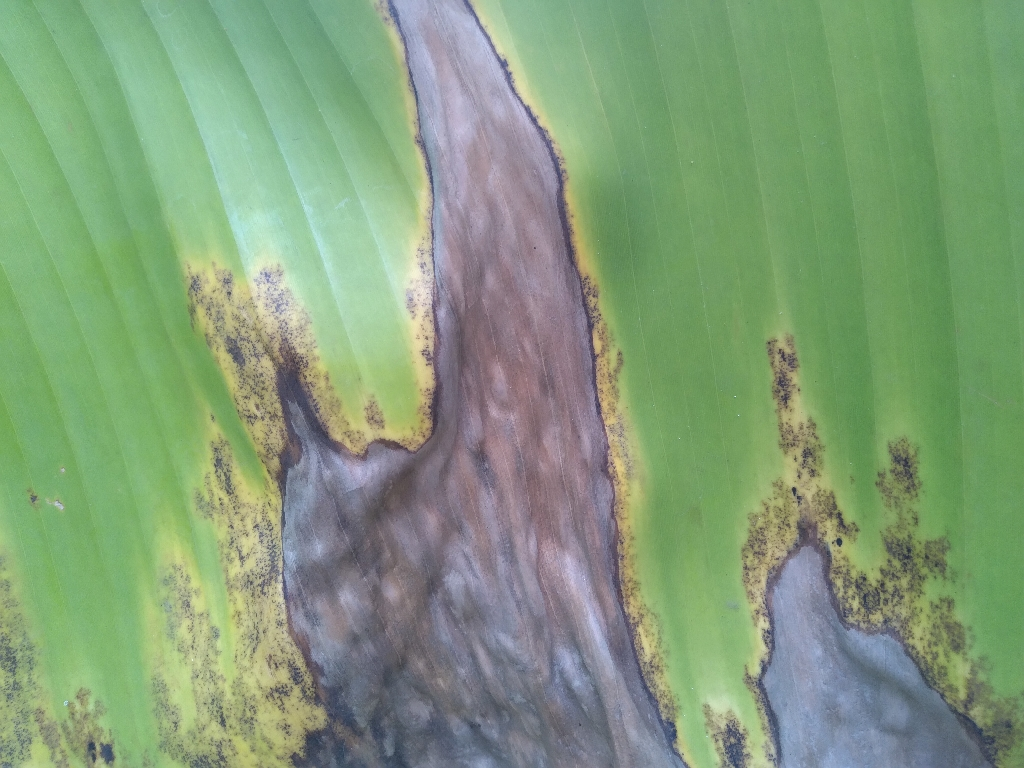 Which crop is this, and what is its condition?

banana, black sigatoka
